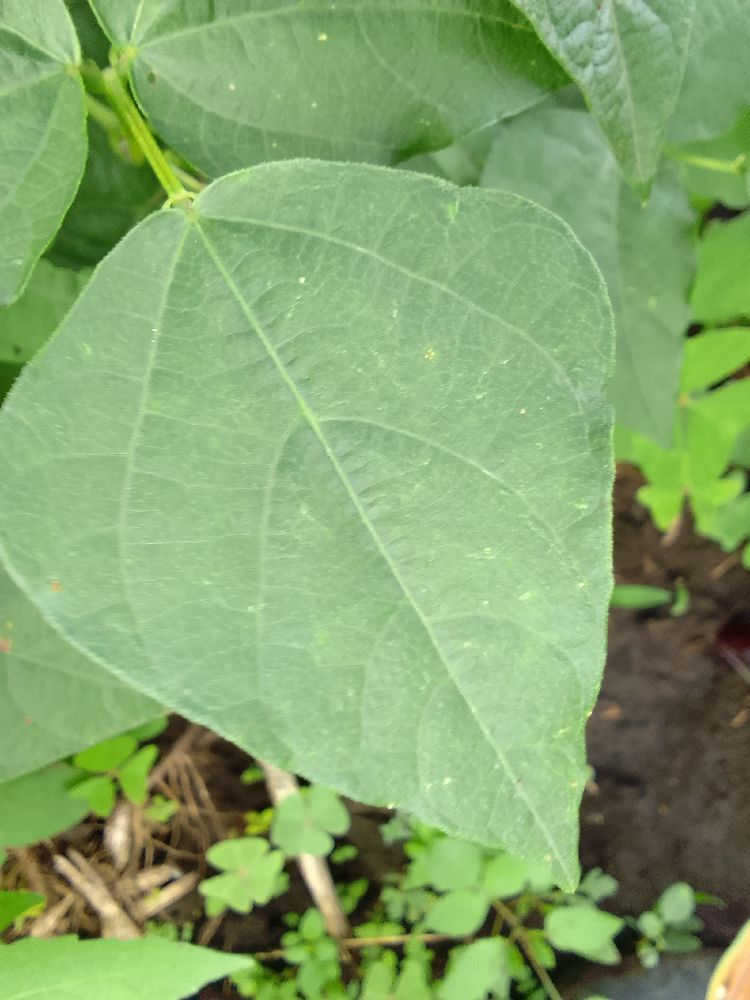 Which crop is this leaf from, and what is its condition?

common bean, healthy
